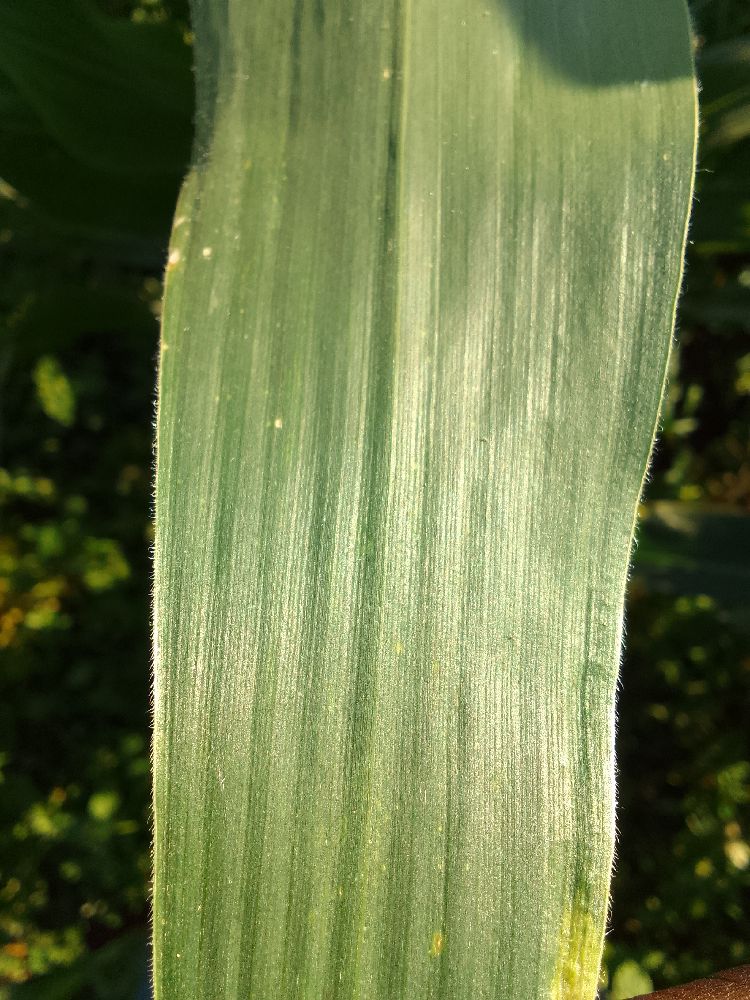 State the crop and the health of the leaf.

maize, healthy
